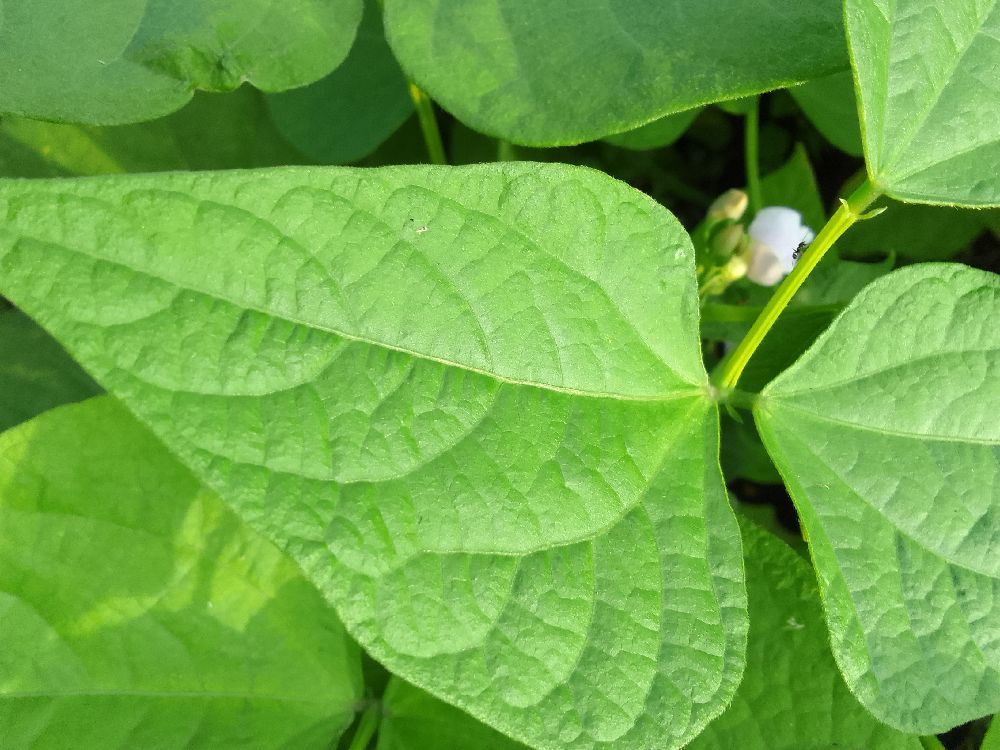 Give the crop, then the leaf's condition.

common bean, healthy
